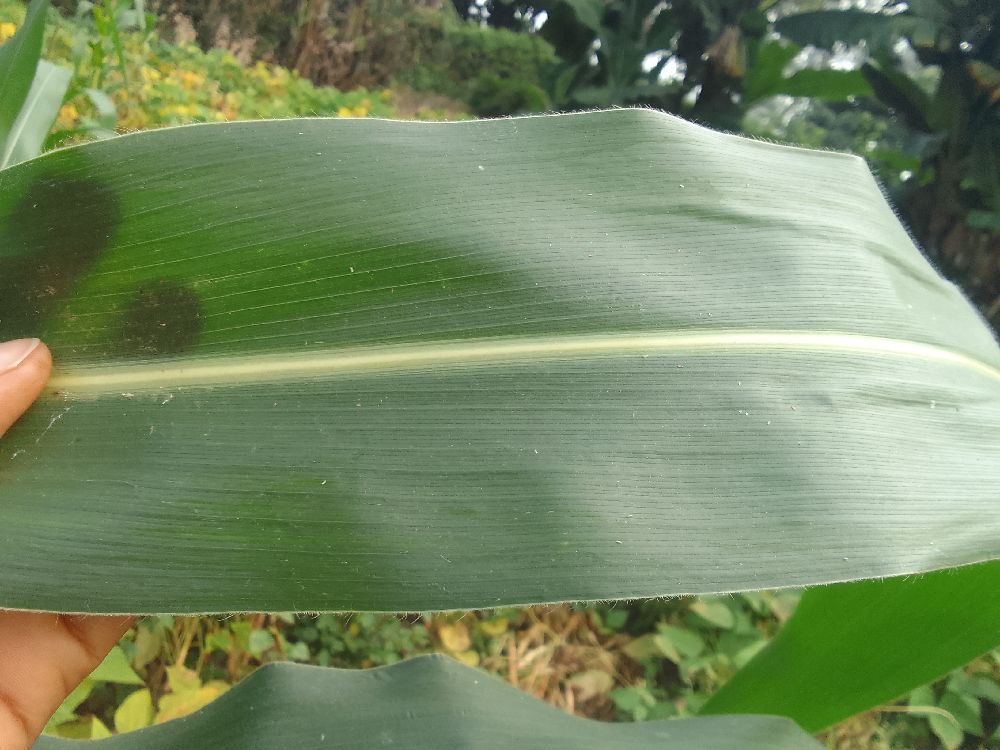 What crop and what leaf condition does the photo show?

maize, healthy
